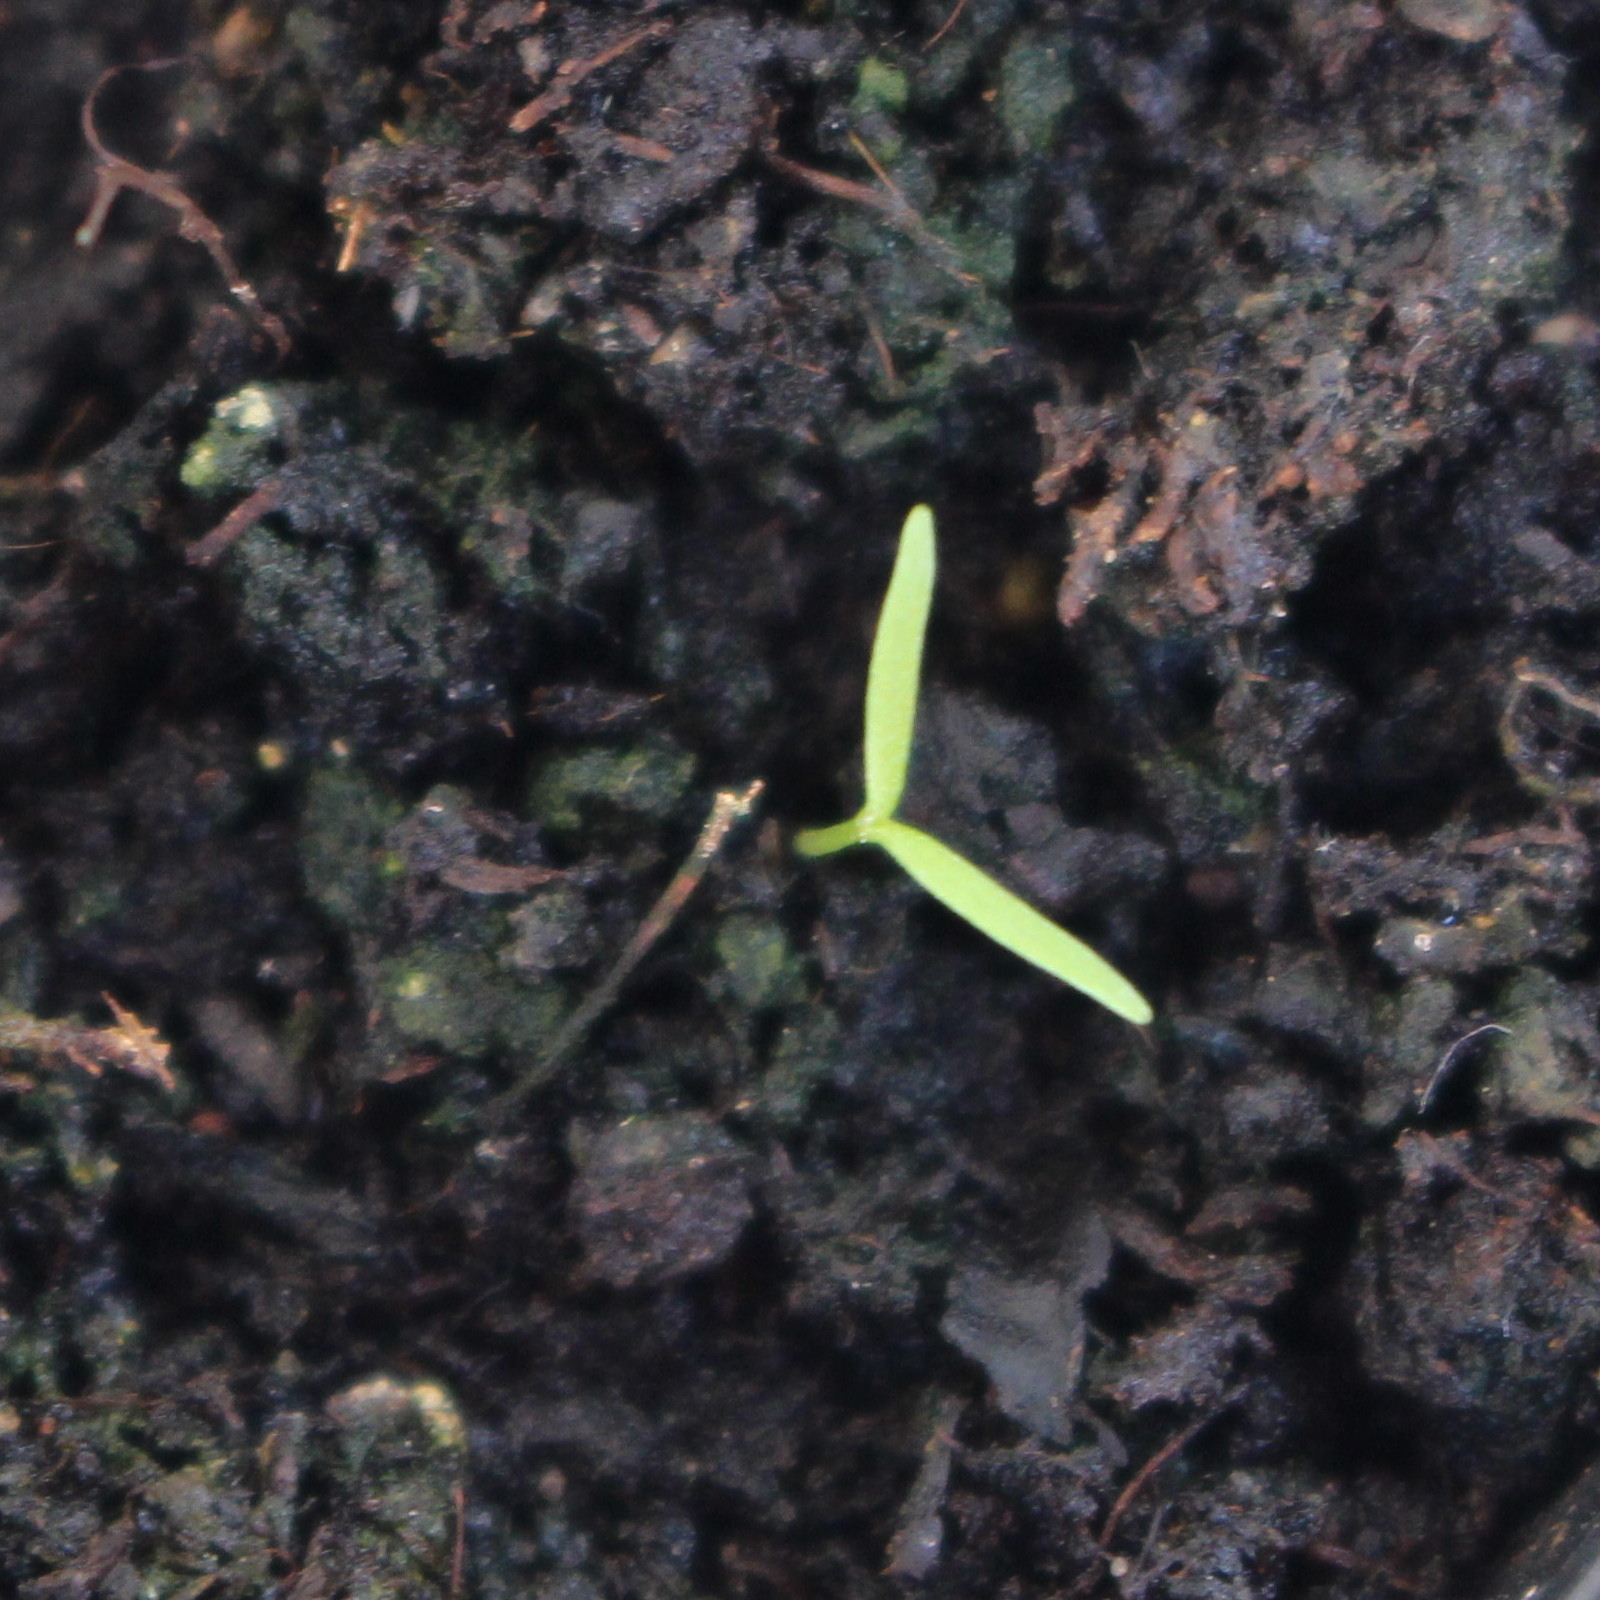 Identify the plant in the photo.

Papaver rhoeas
